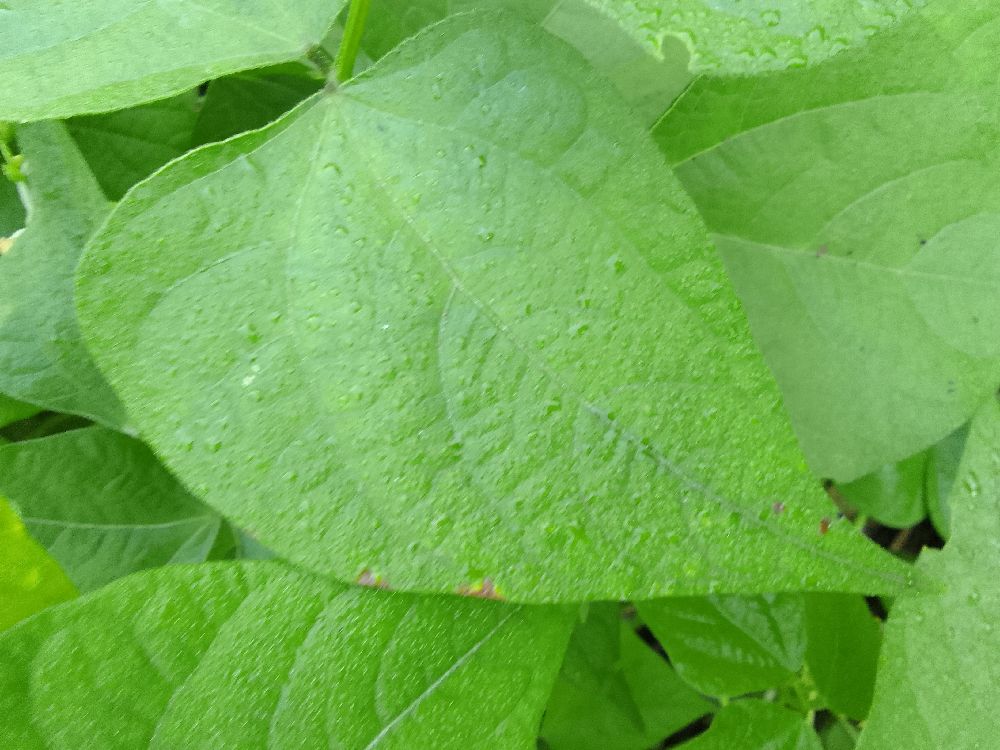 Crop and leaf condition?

common bean, healthy
